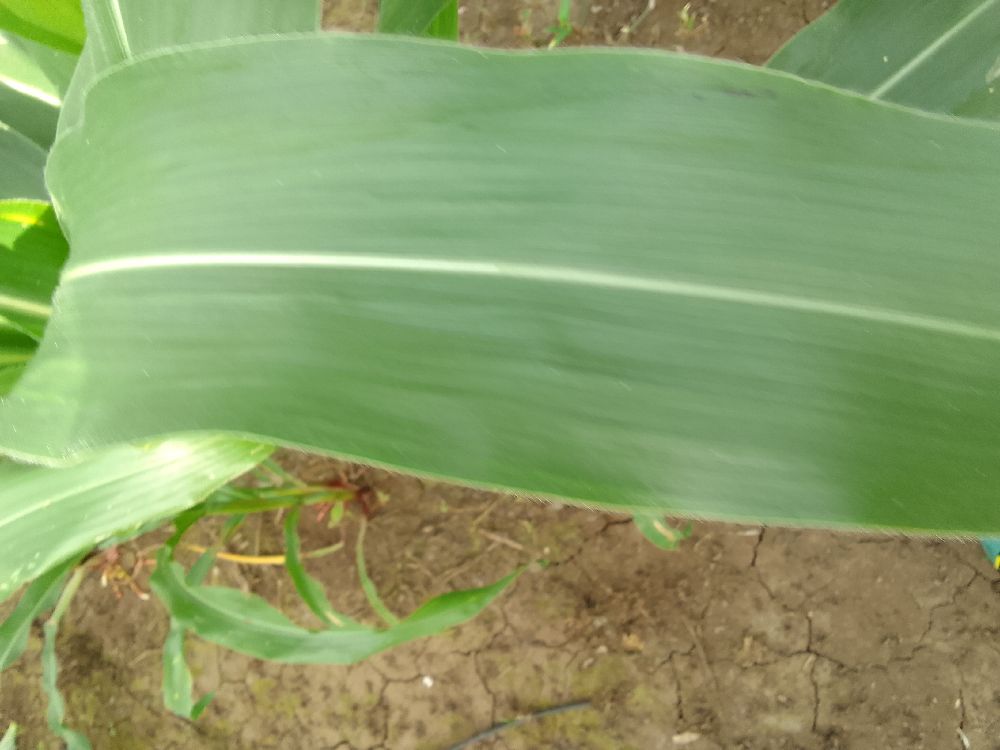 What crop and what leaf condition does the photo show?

maize, healthy
